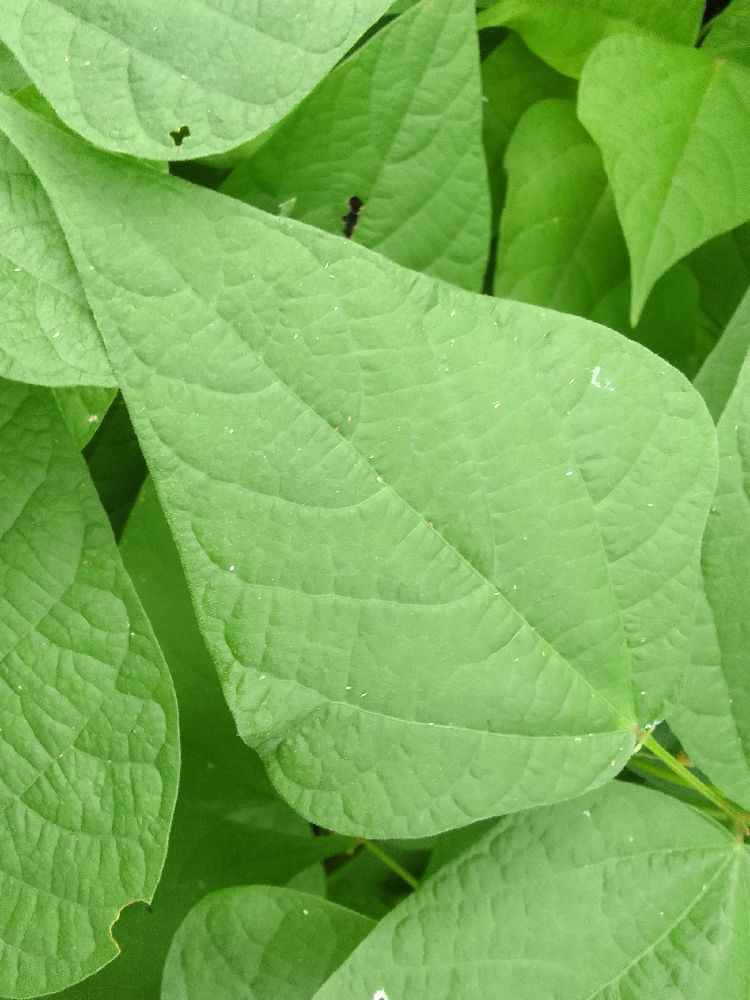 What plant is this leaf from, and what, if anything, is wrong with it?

common bean, healthy
